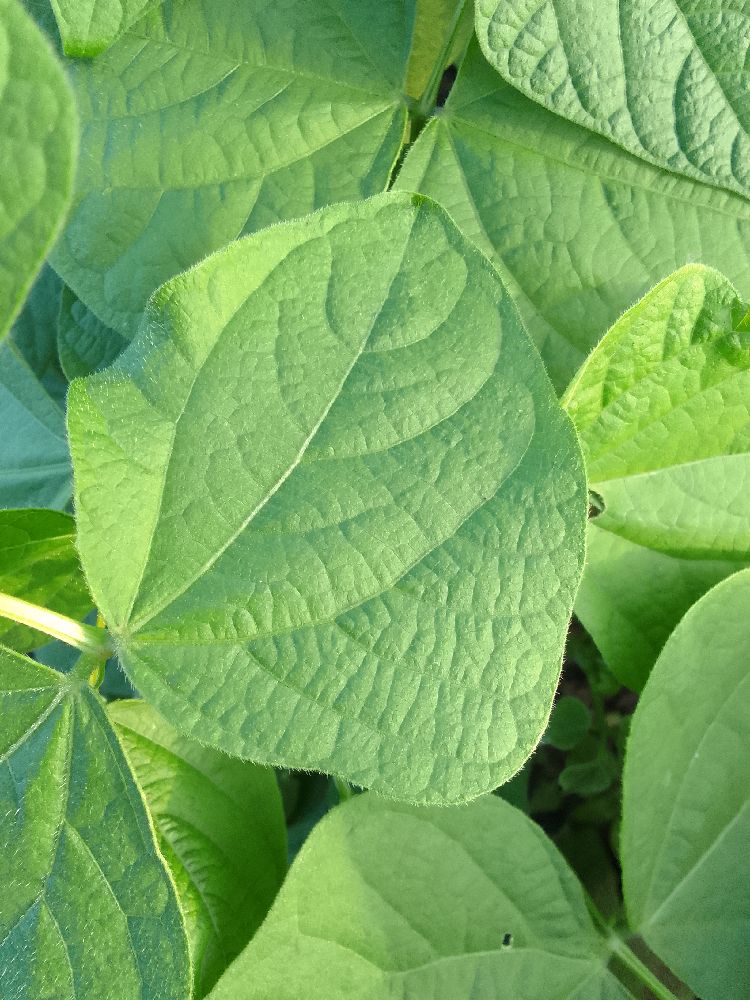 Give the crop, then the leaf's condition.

common bean, healthy
